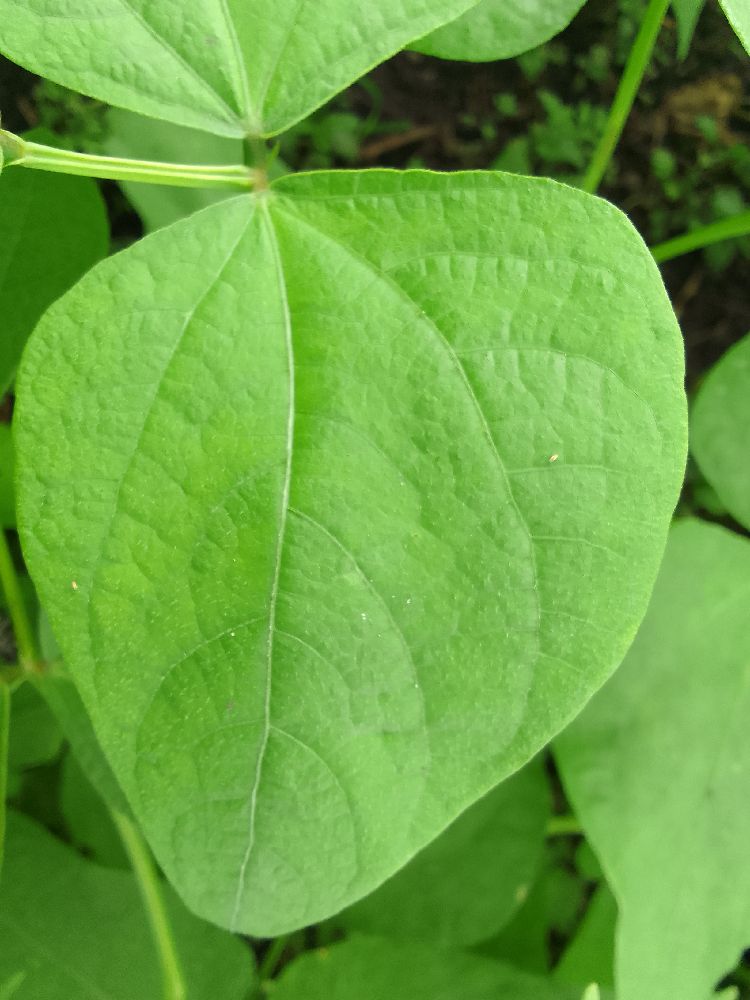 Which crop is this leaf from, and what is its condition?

common bean, healthy
